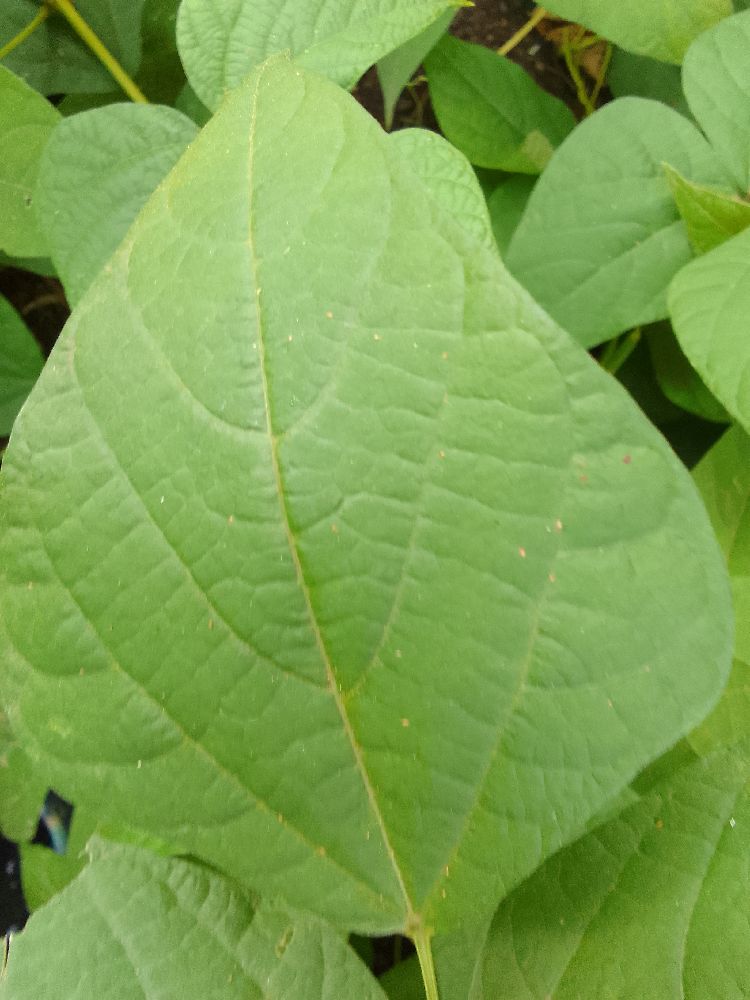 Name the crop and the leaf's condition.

common bean, healthy
